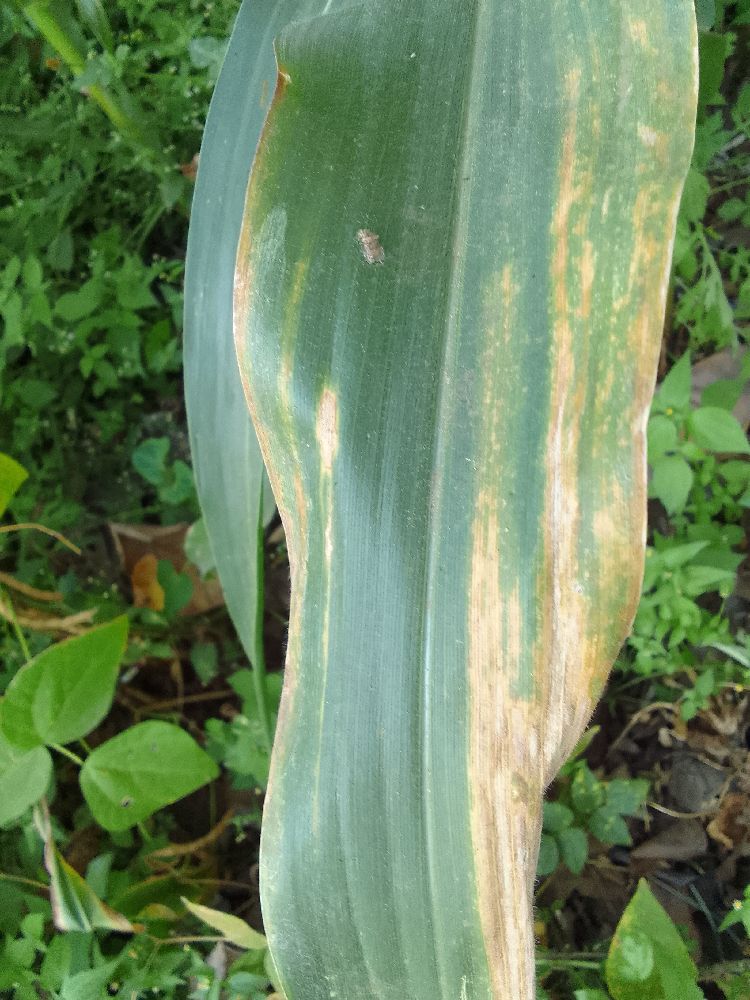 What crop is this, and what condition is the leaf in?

maize, maize lethal necrosis
